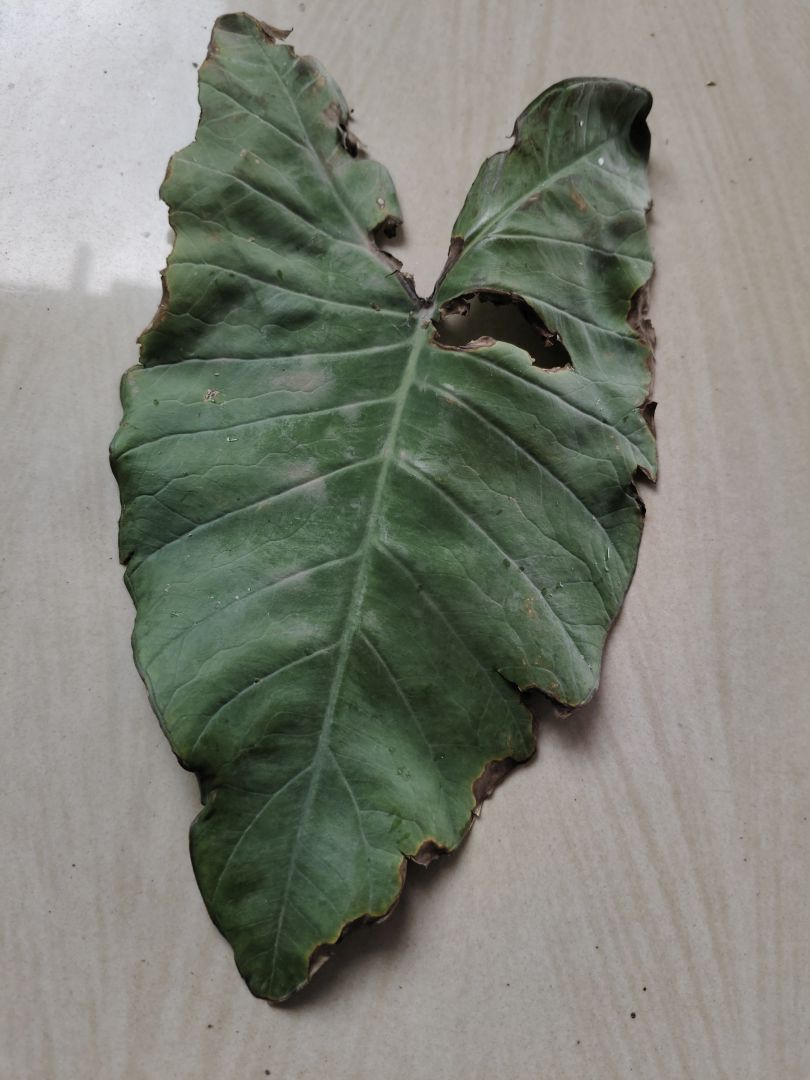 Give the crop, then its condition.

taro, leaf blight
